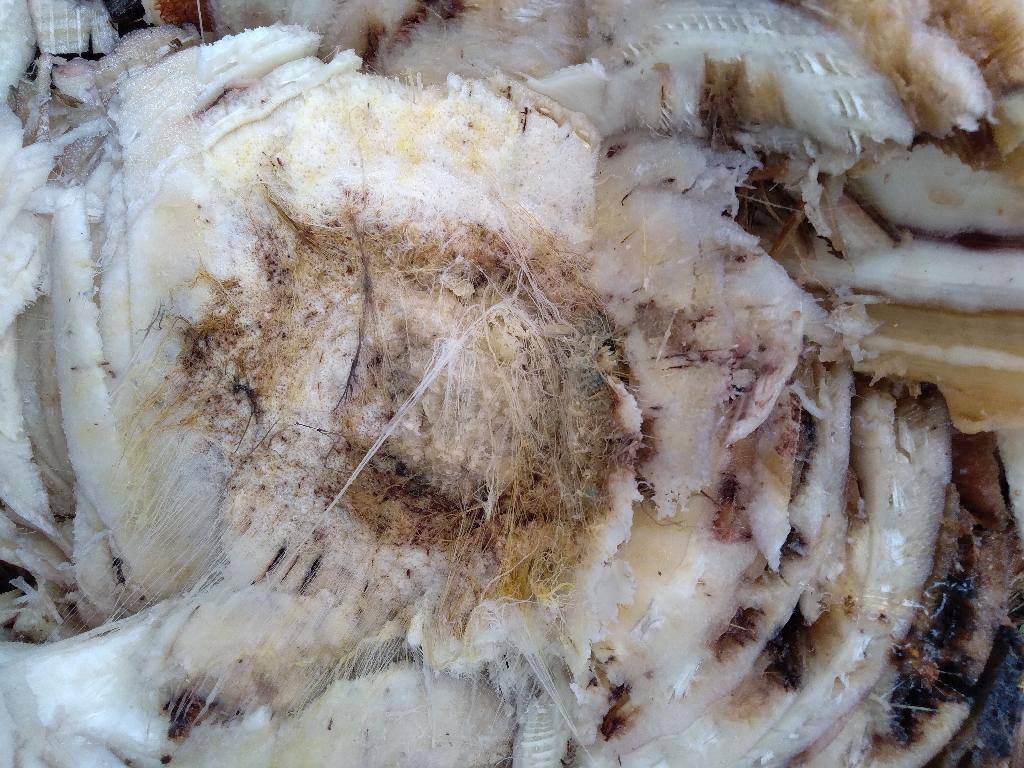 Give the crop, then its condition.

banana, fusarium wilt race 1
